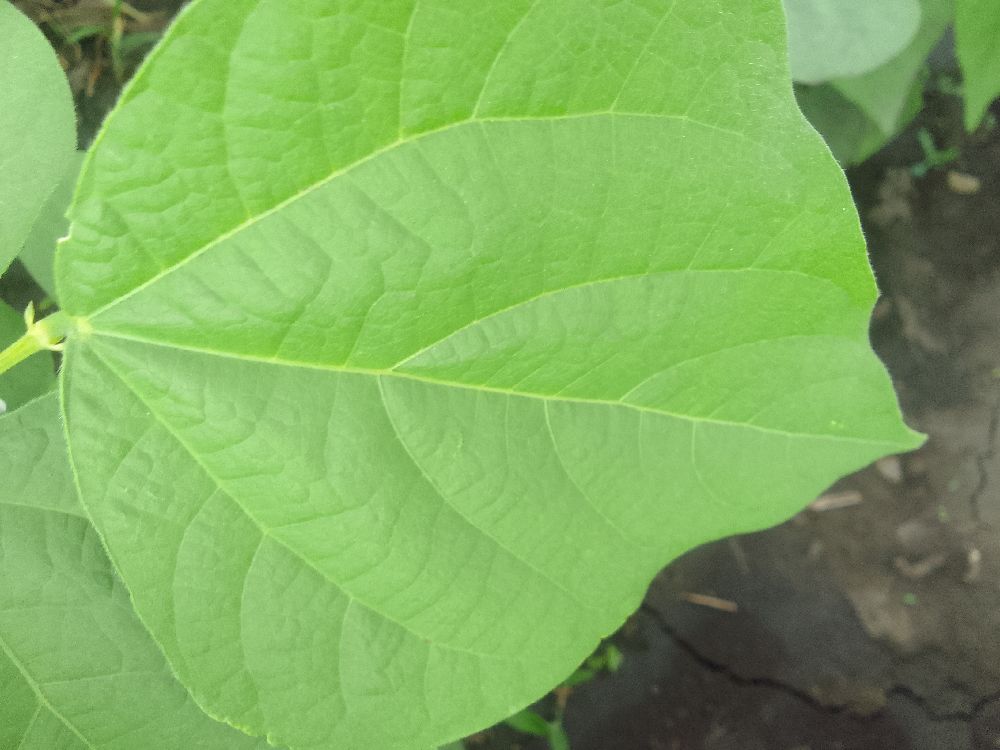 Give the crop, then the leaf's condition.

common bean, healthy
